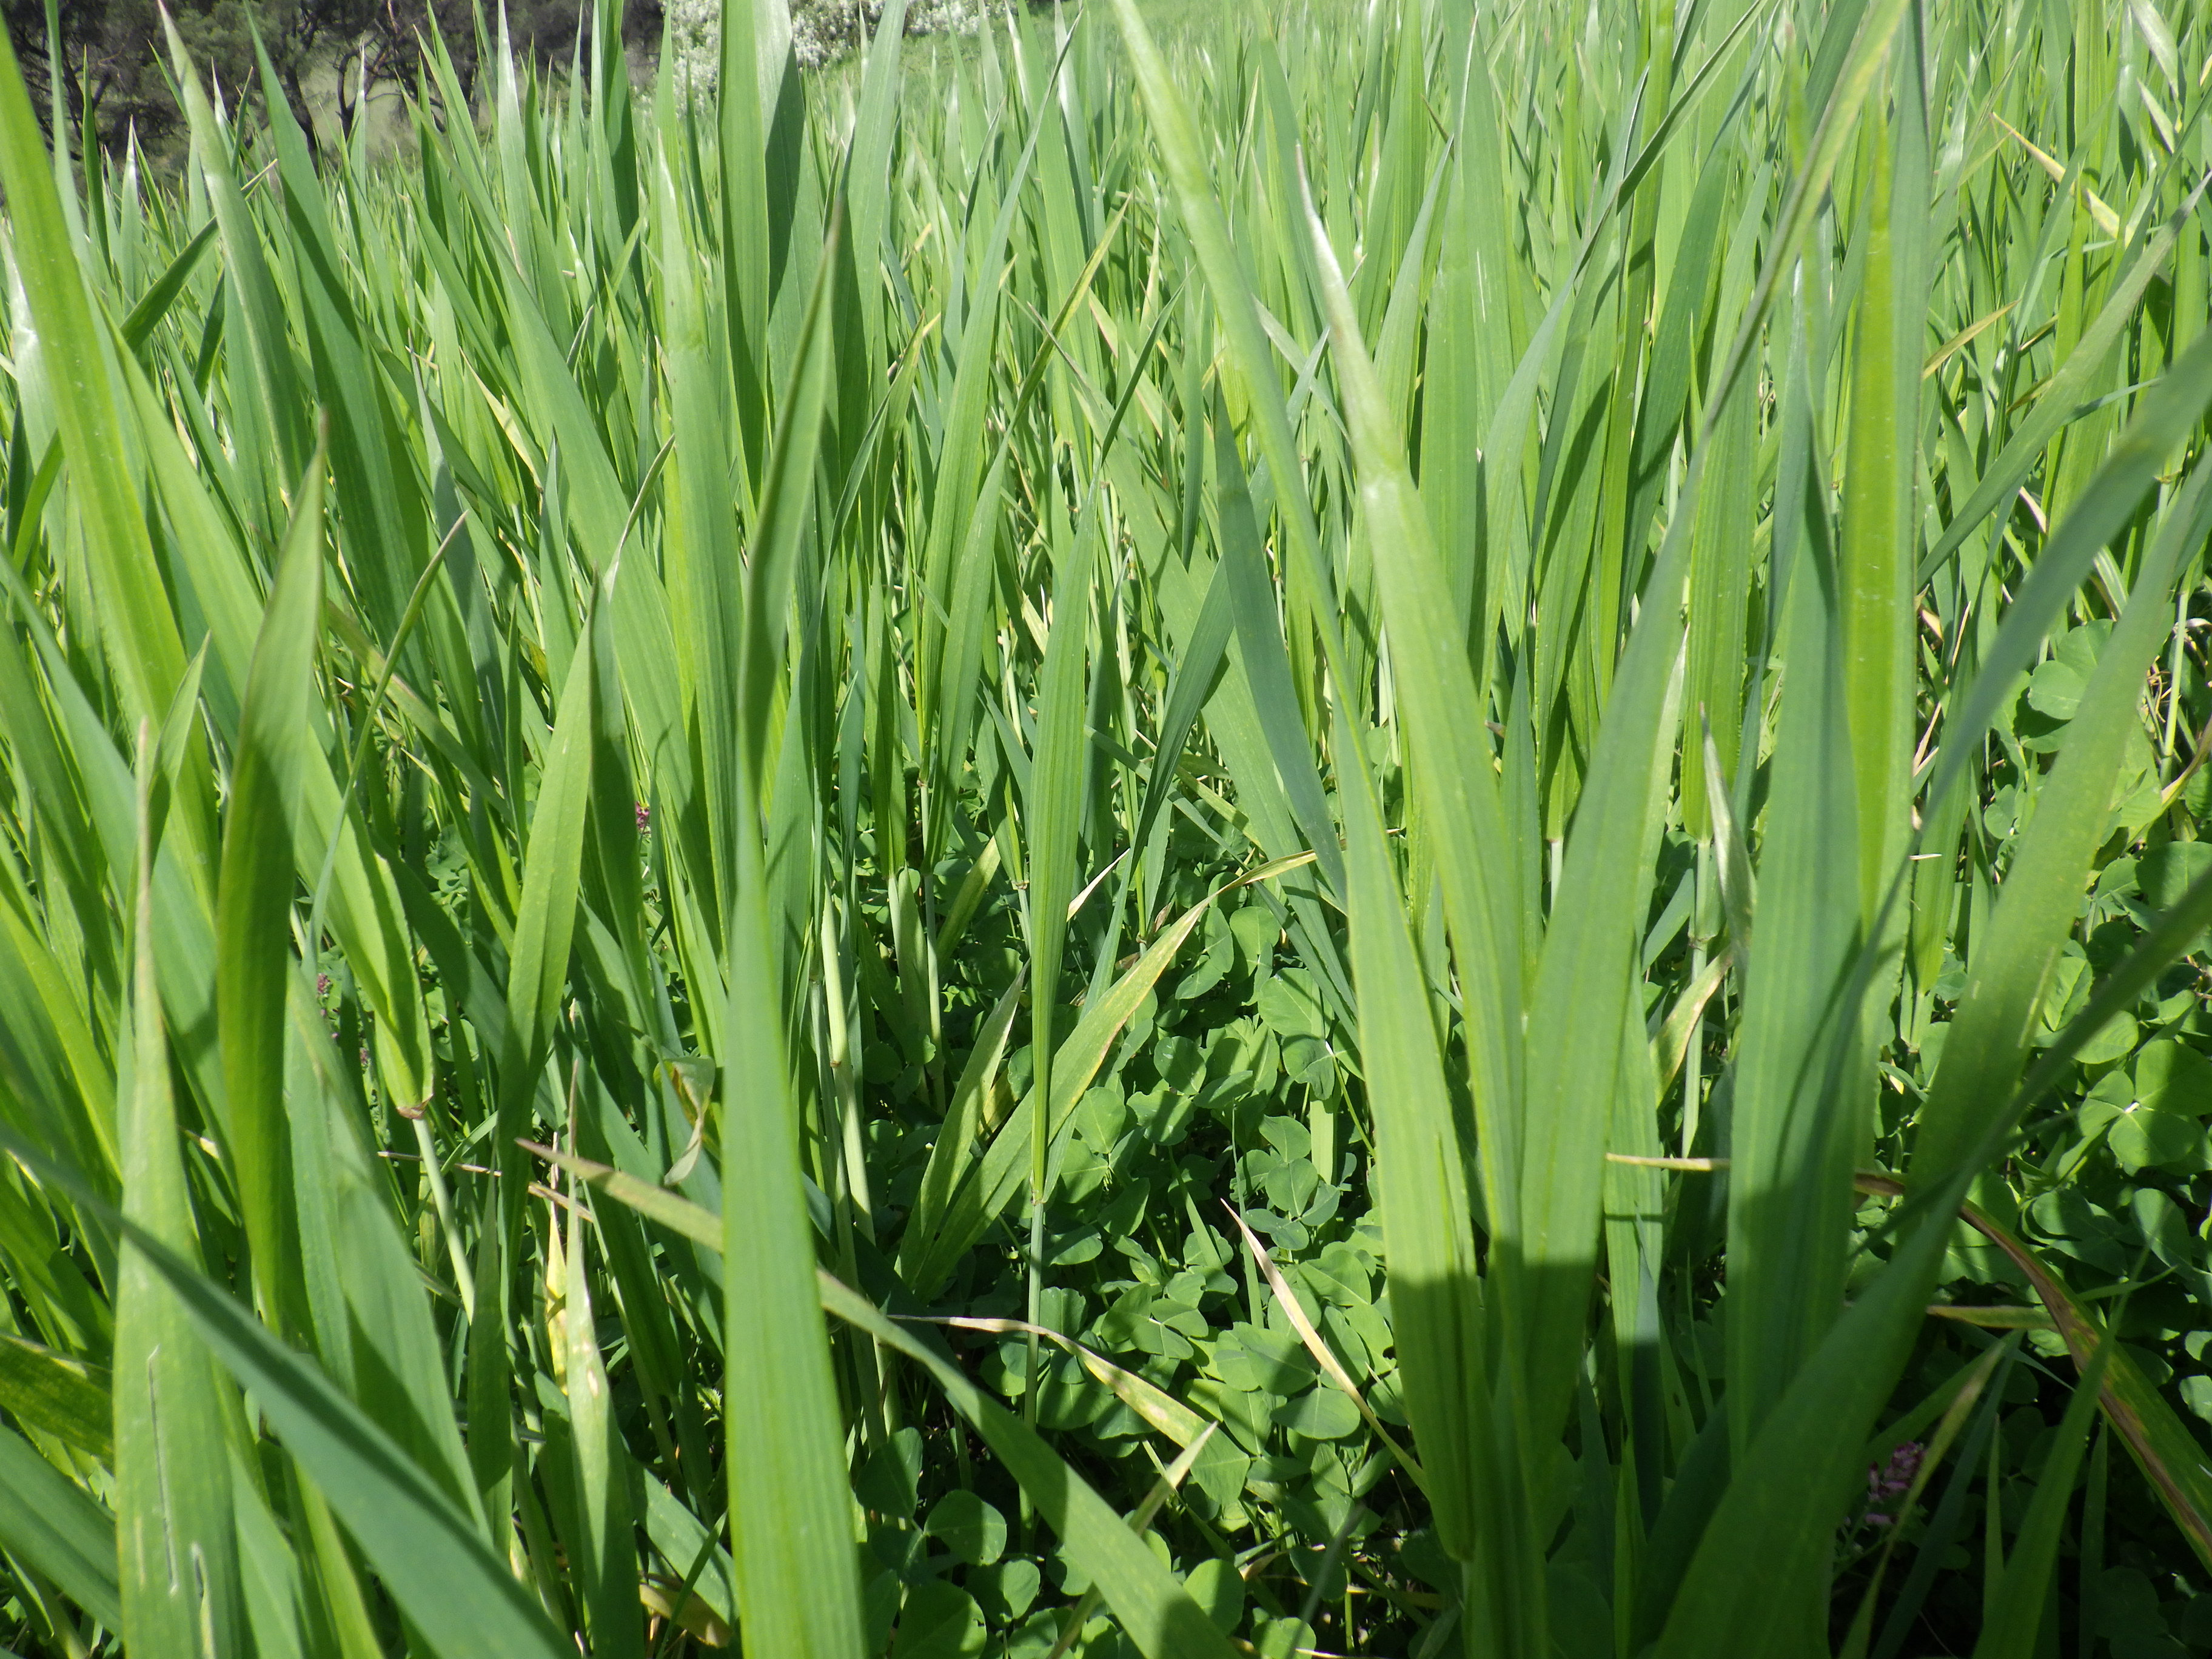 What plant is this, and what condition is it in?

wheat, phytophagous
